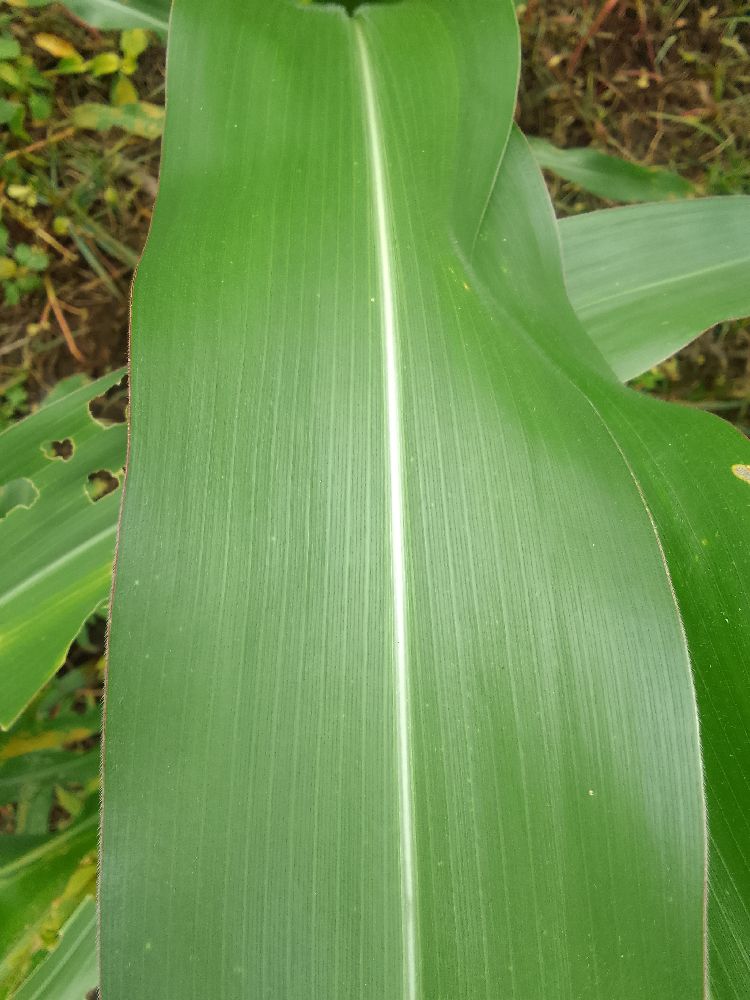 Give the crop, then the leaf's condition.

maize, healthy
